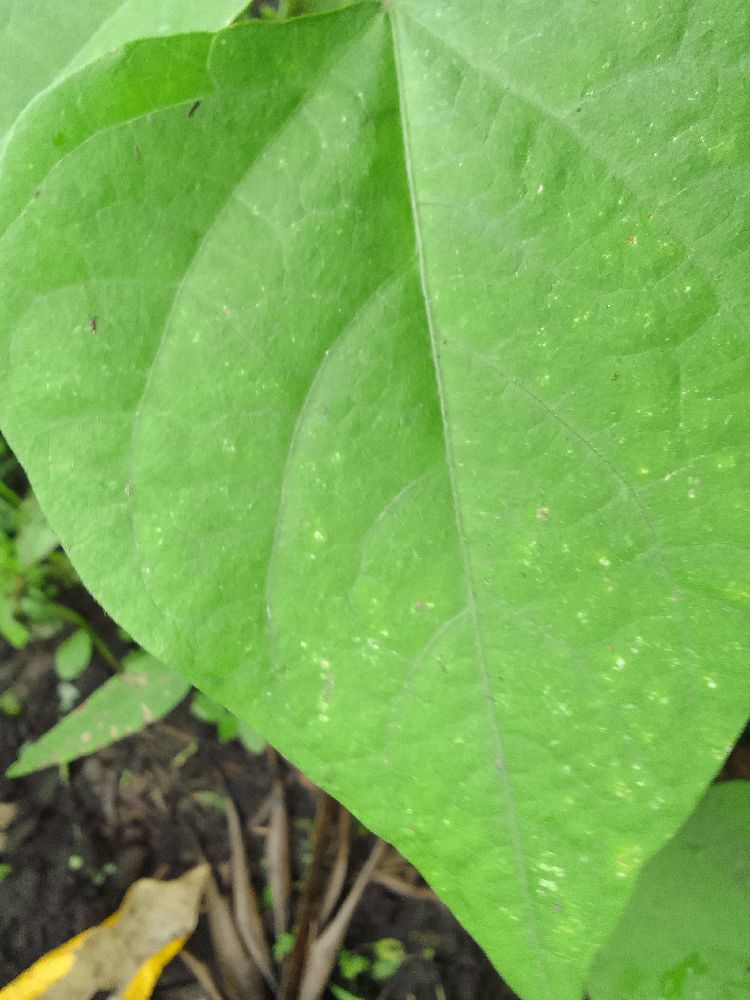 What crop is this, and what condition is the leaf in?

common bean, healthy
